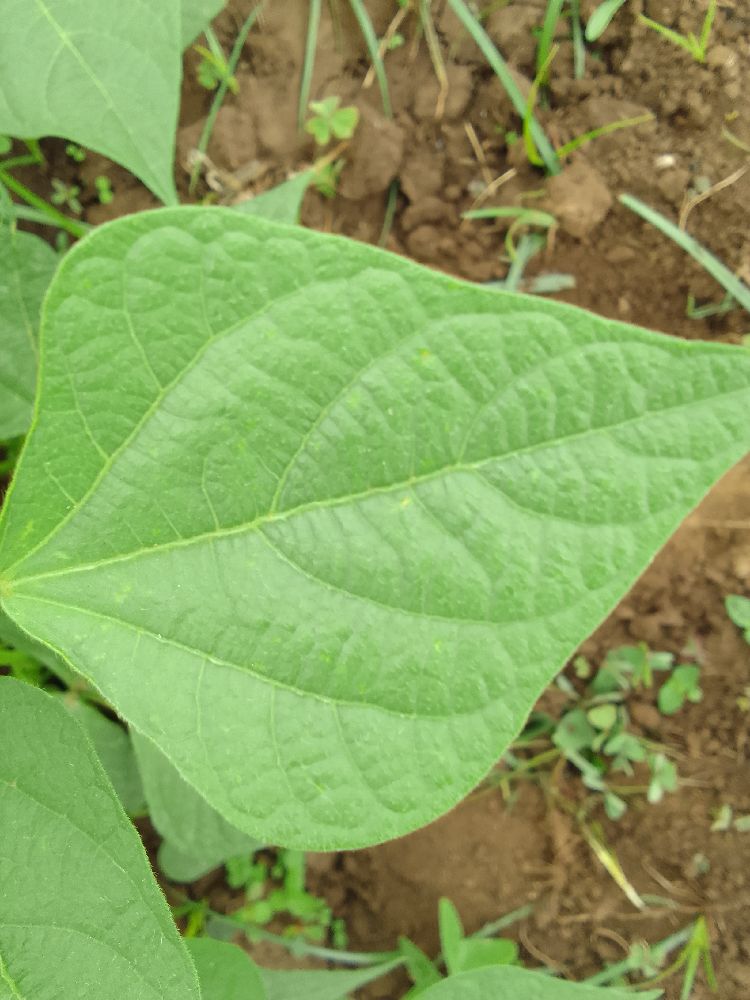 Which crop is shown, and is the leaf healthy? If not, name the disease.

common bean, healthy
